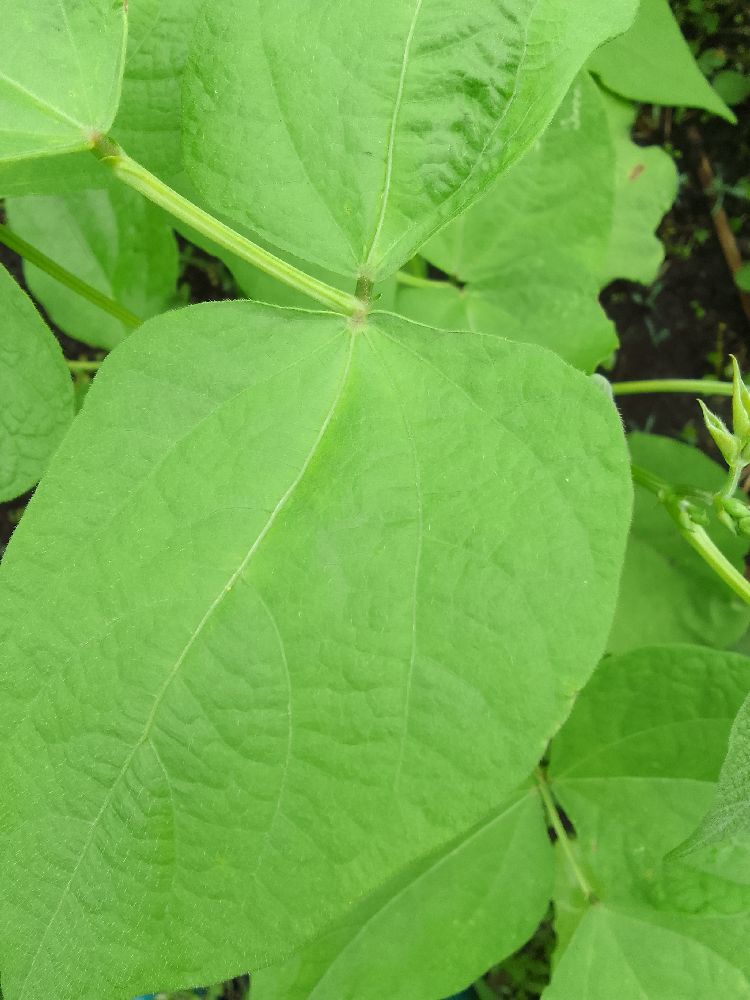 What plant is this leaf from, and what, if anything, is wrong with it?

common bean, healthy
